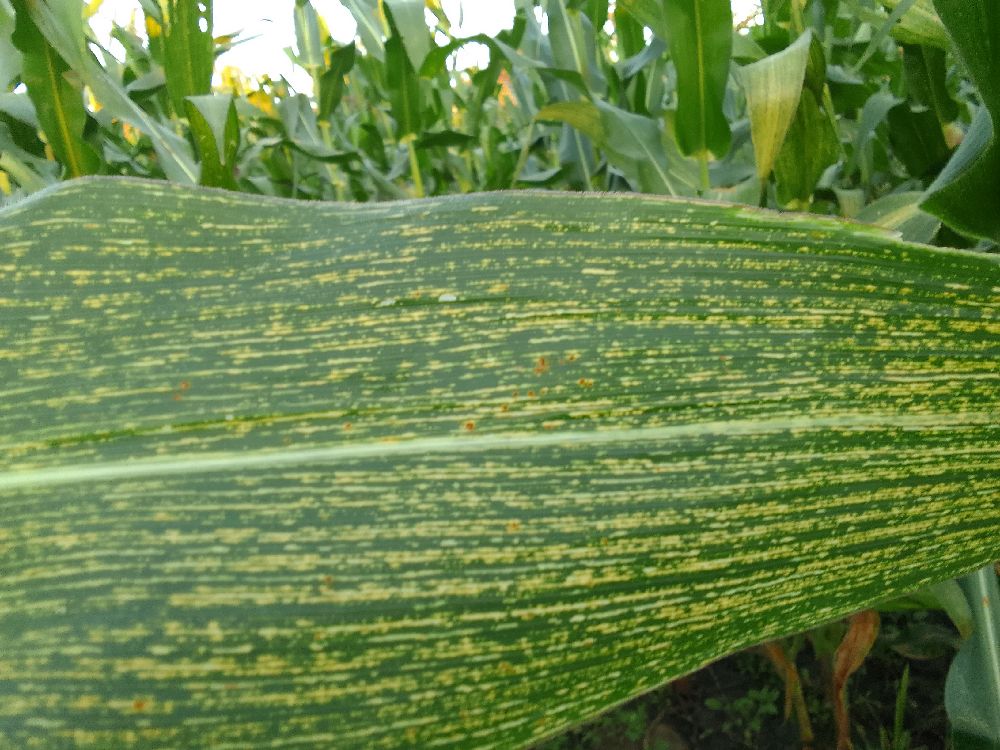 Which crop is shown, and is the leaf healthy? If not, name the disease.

maize, maize streak virus
